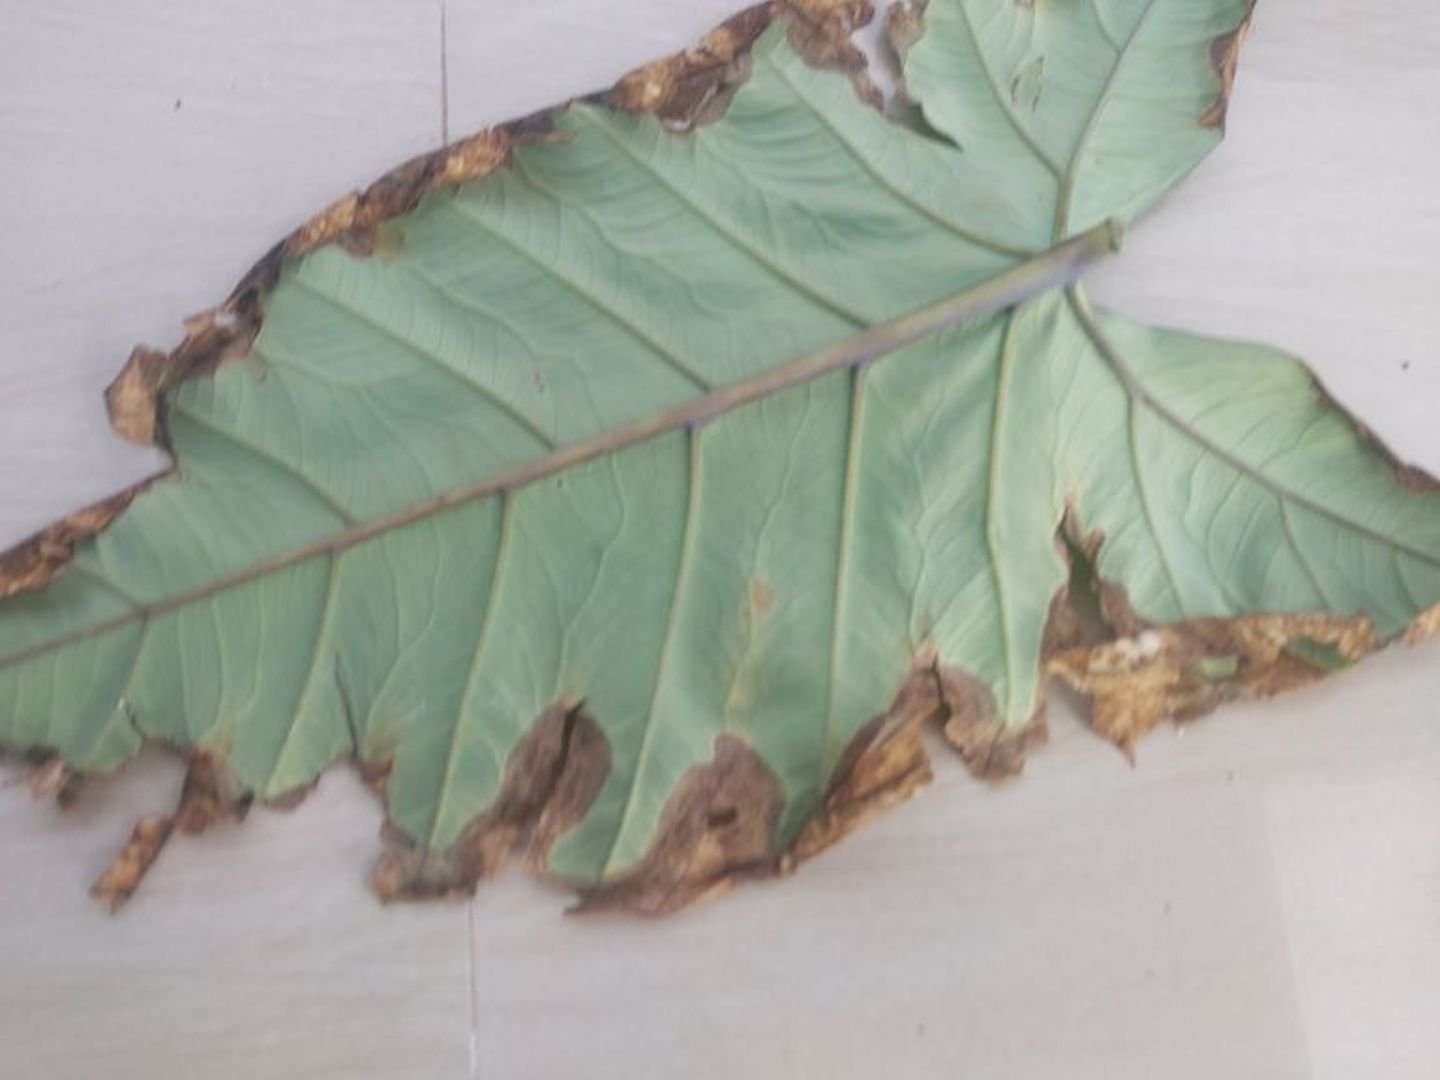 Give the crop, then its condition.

taro, leaf blight
